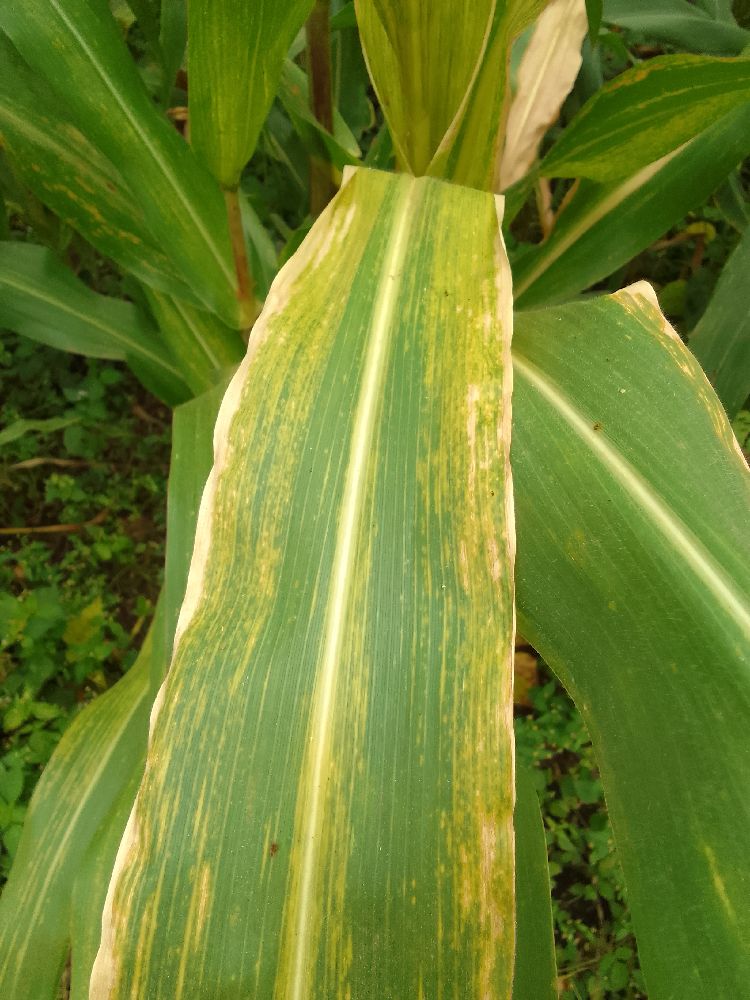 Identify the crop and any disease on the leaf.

maize, maize lethal necrosis
